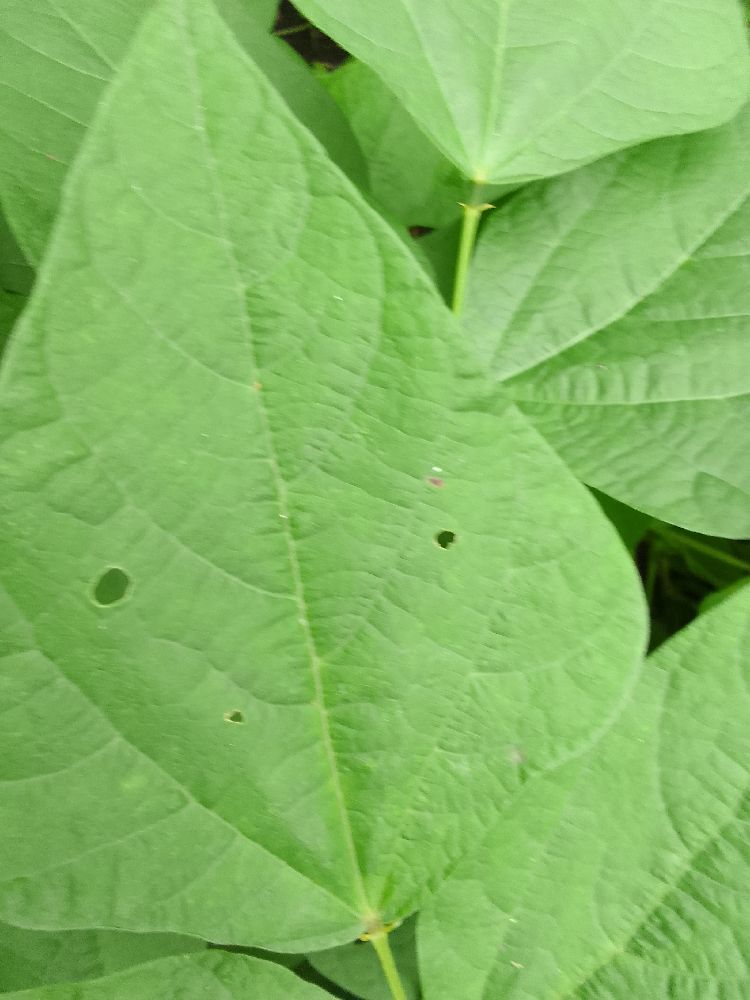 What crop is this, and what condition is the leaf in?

common bean, healthy
